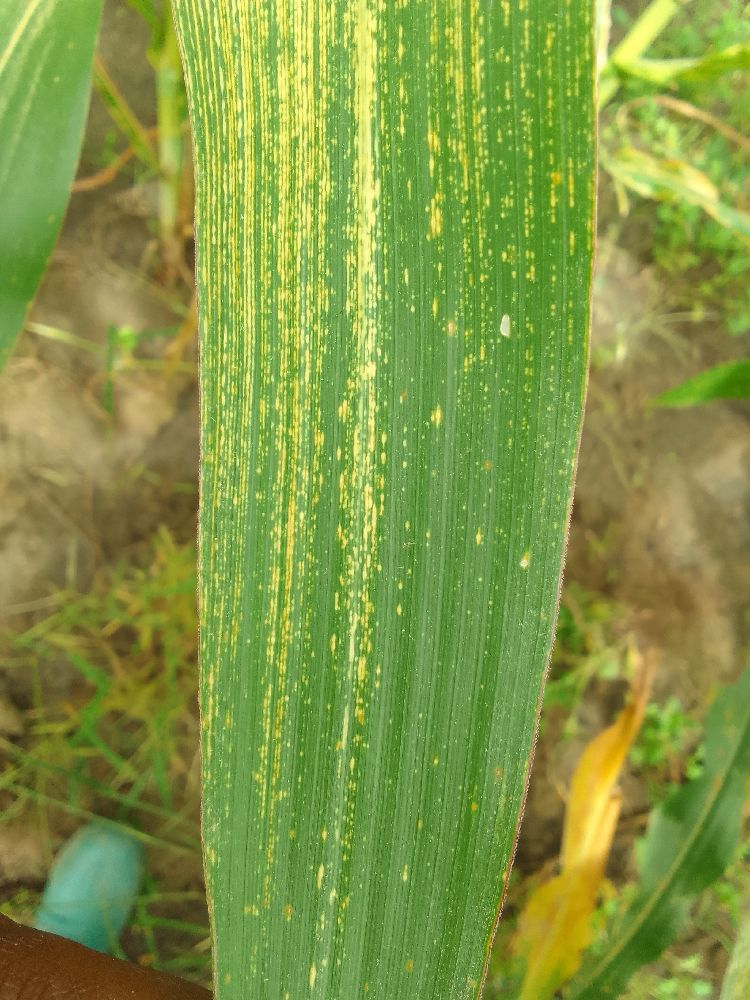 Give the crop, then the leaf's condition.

maize, maize streak virus
